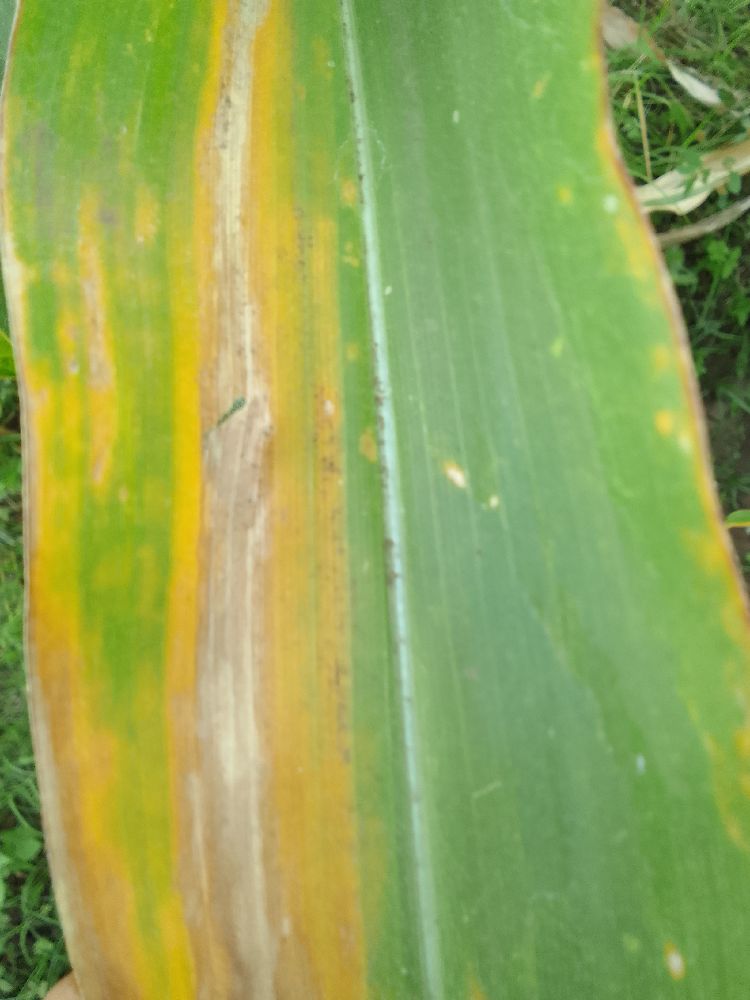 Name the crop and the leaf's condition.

maize, maize lethal necrosis
